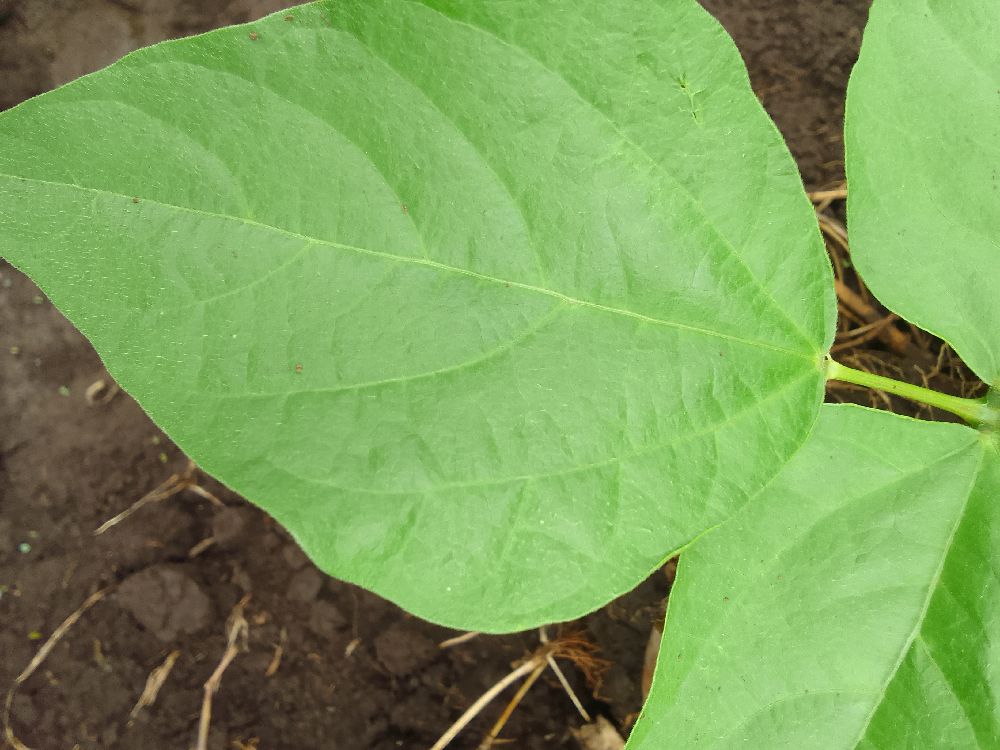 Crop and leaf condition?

common bean, healthy
